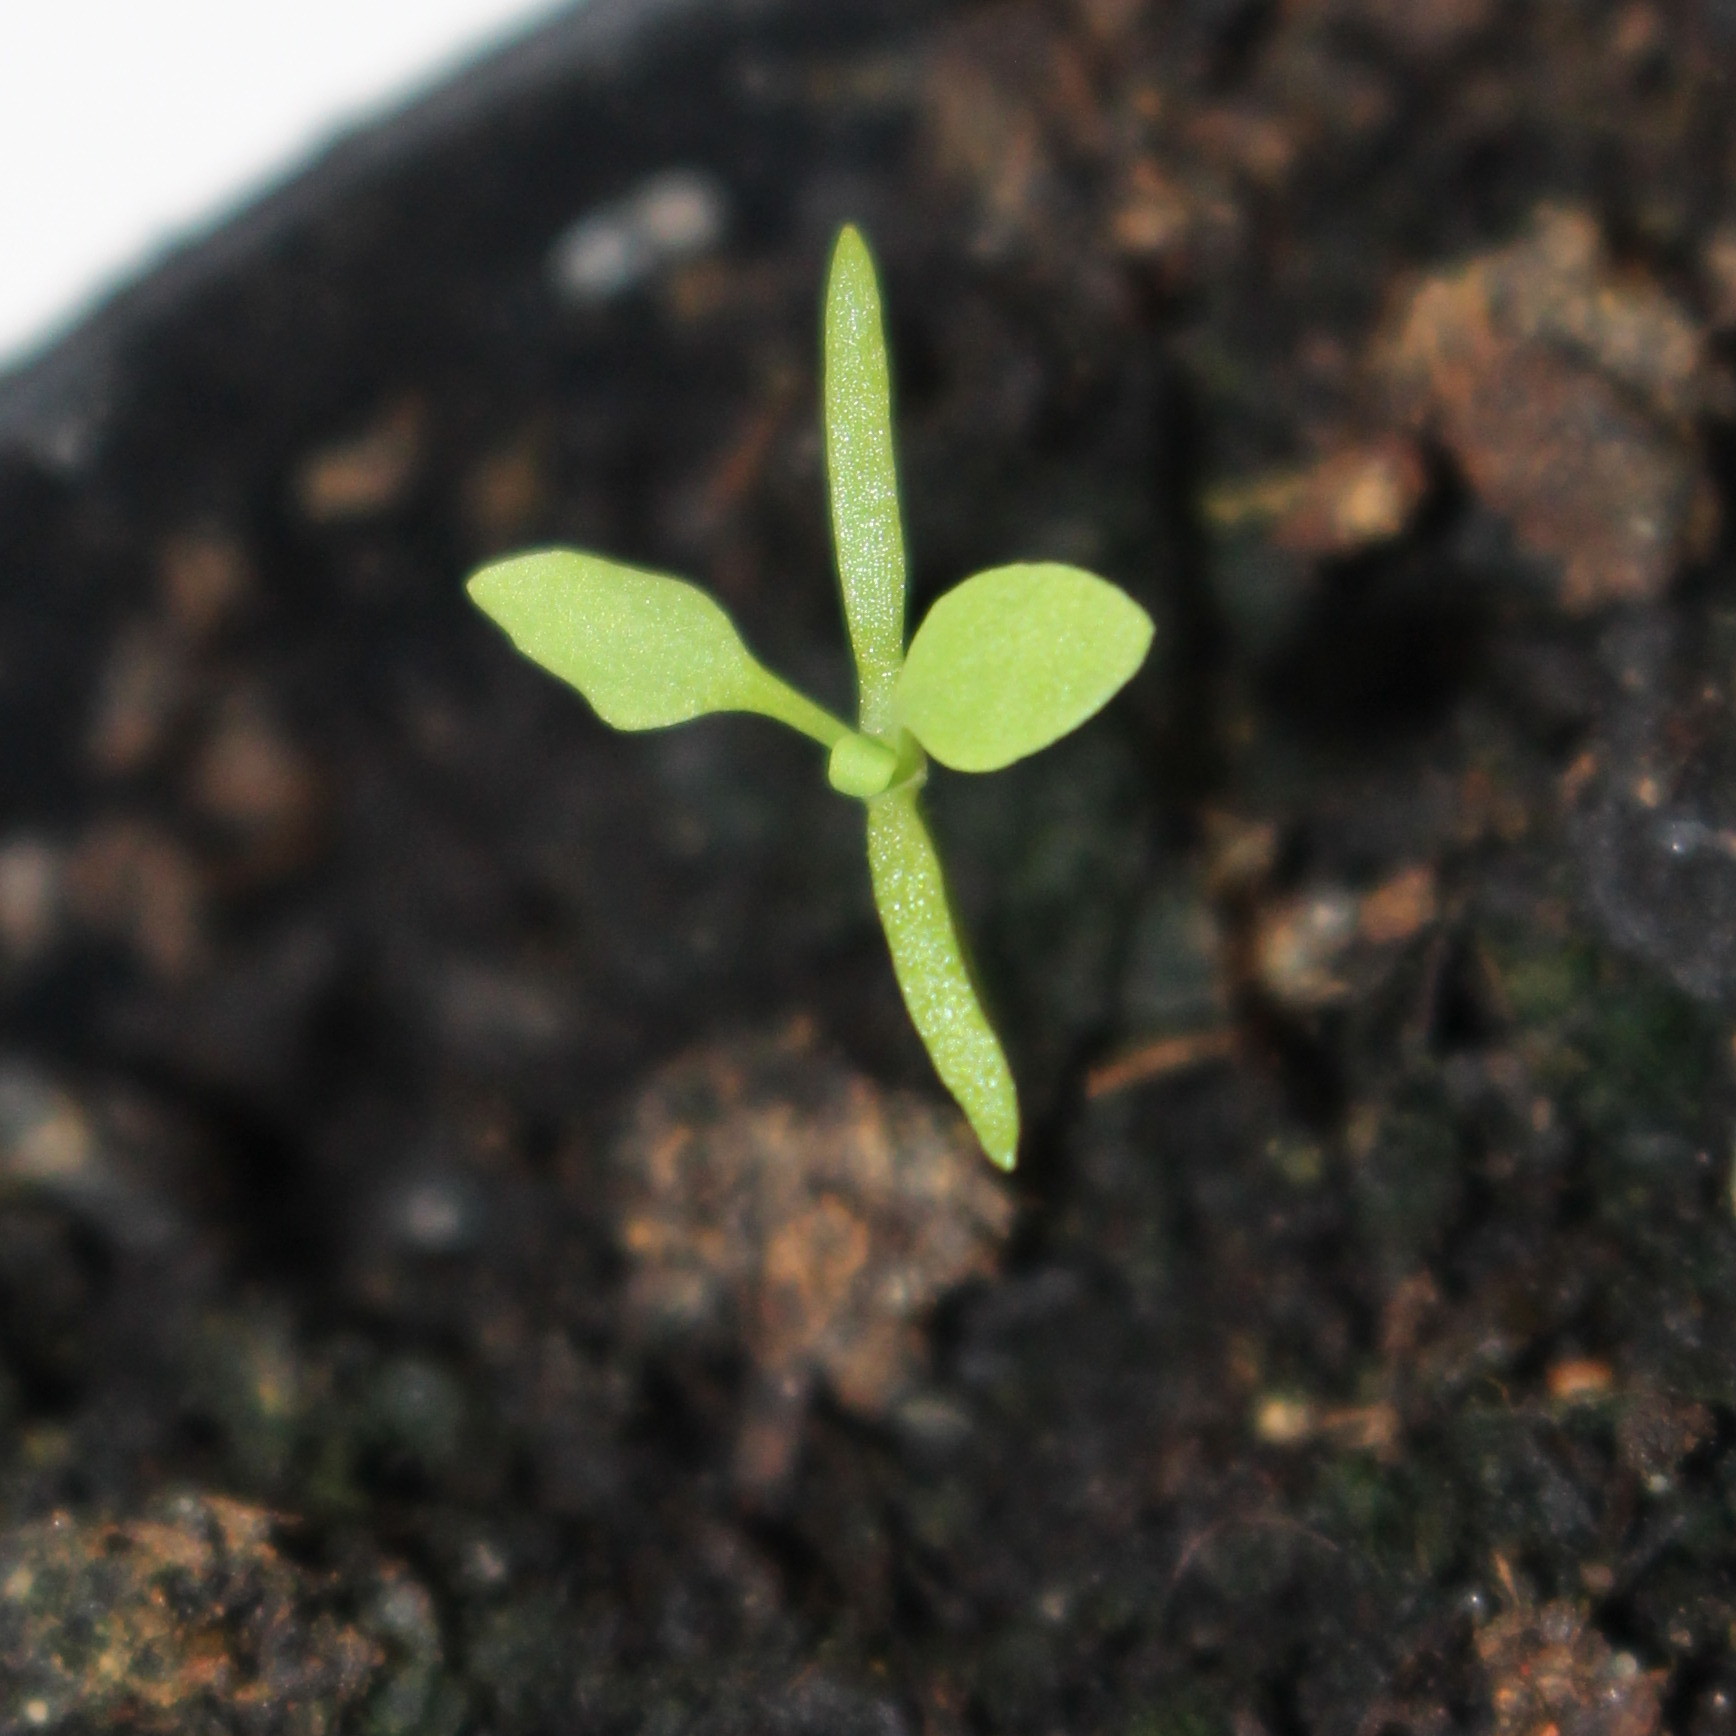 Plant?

Papaver rhoeas
